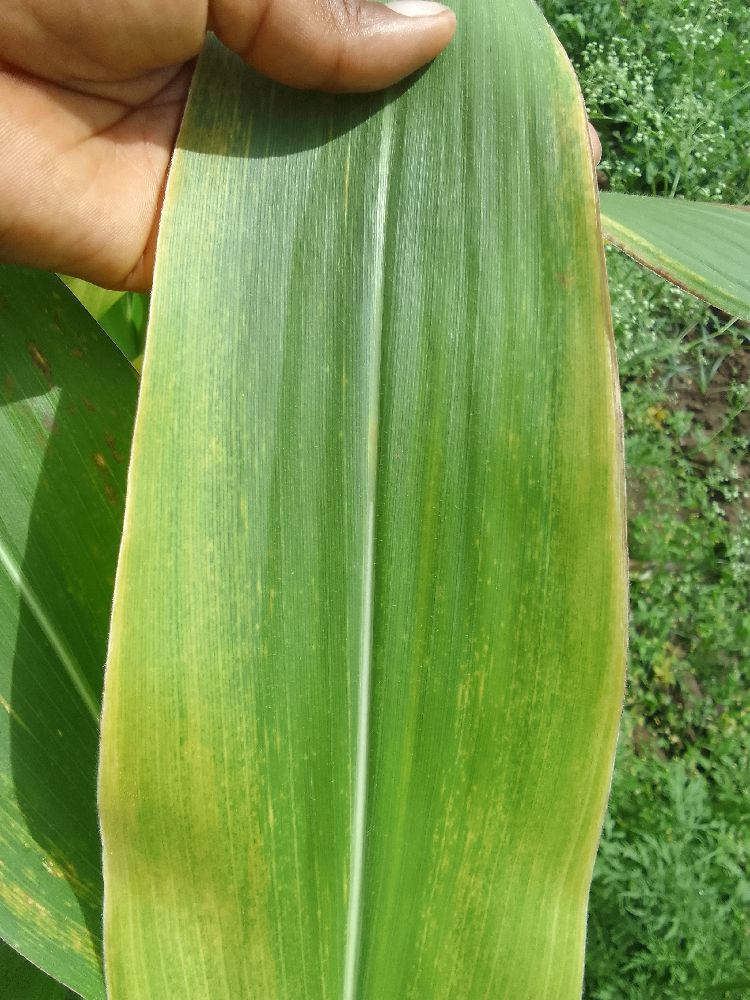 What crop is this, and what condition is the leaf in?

maize, maize lethal necrosis
